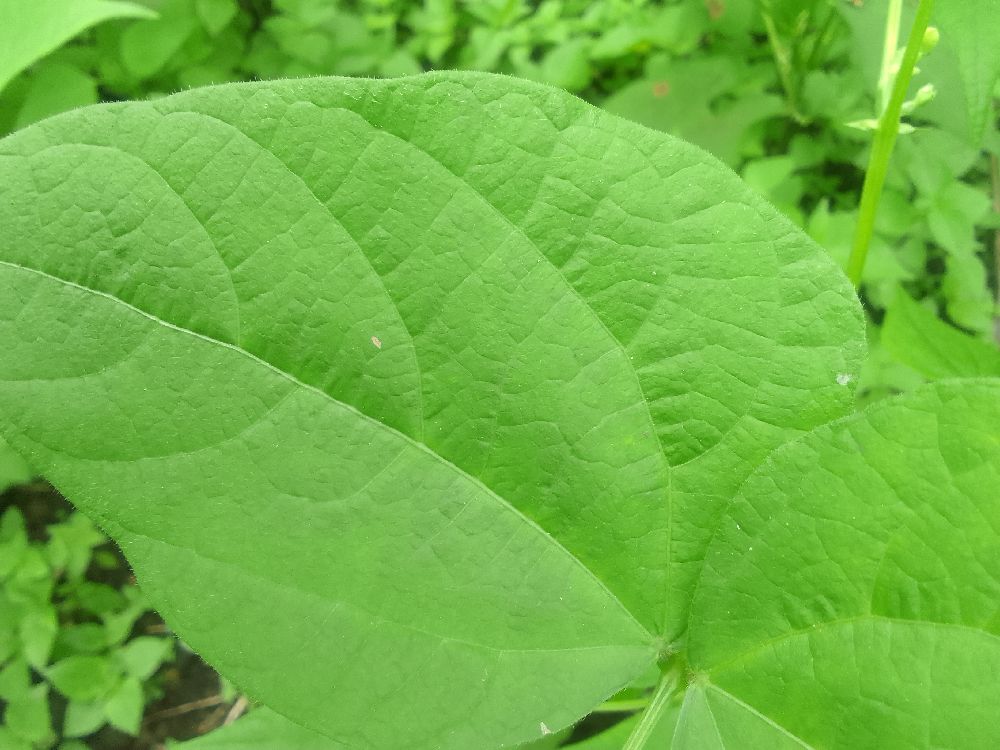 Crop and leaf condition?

common bean, healthy
